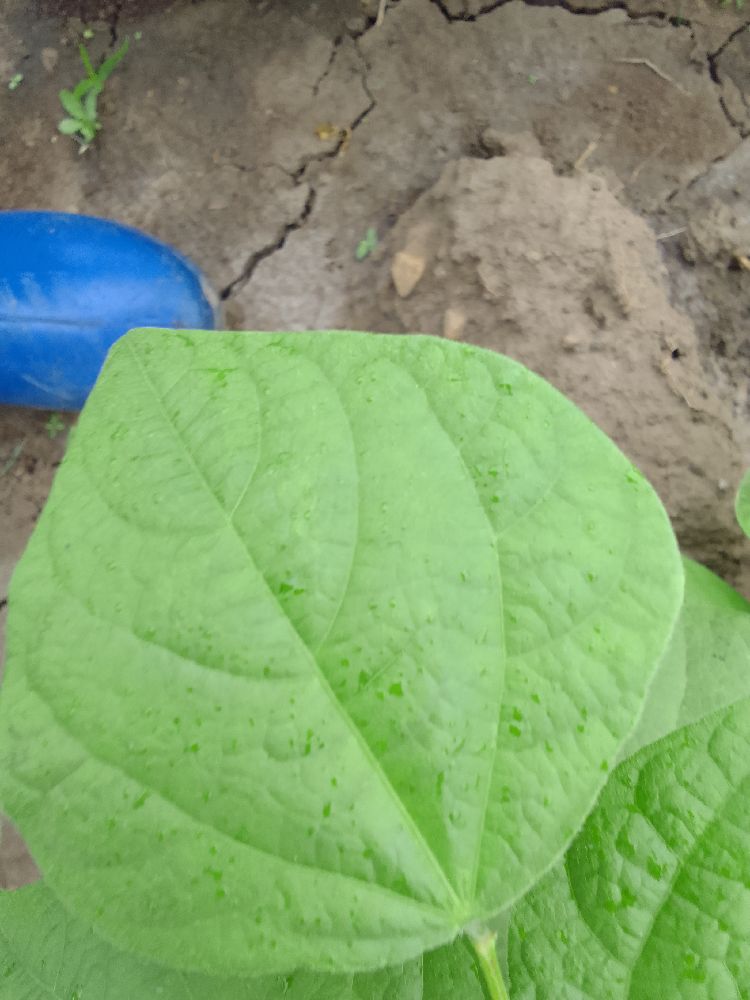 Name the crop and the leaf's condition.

common bean, healthy
